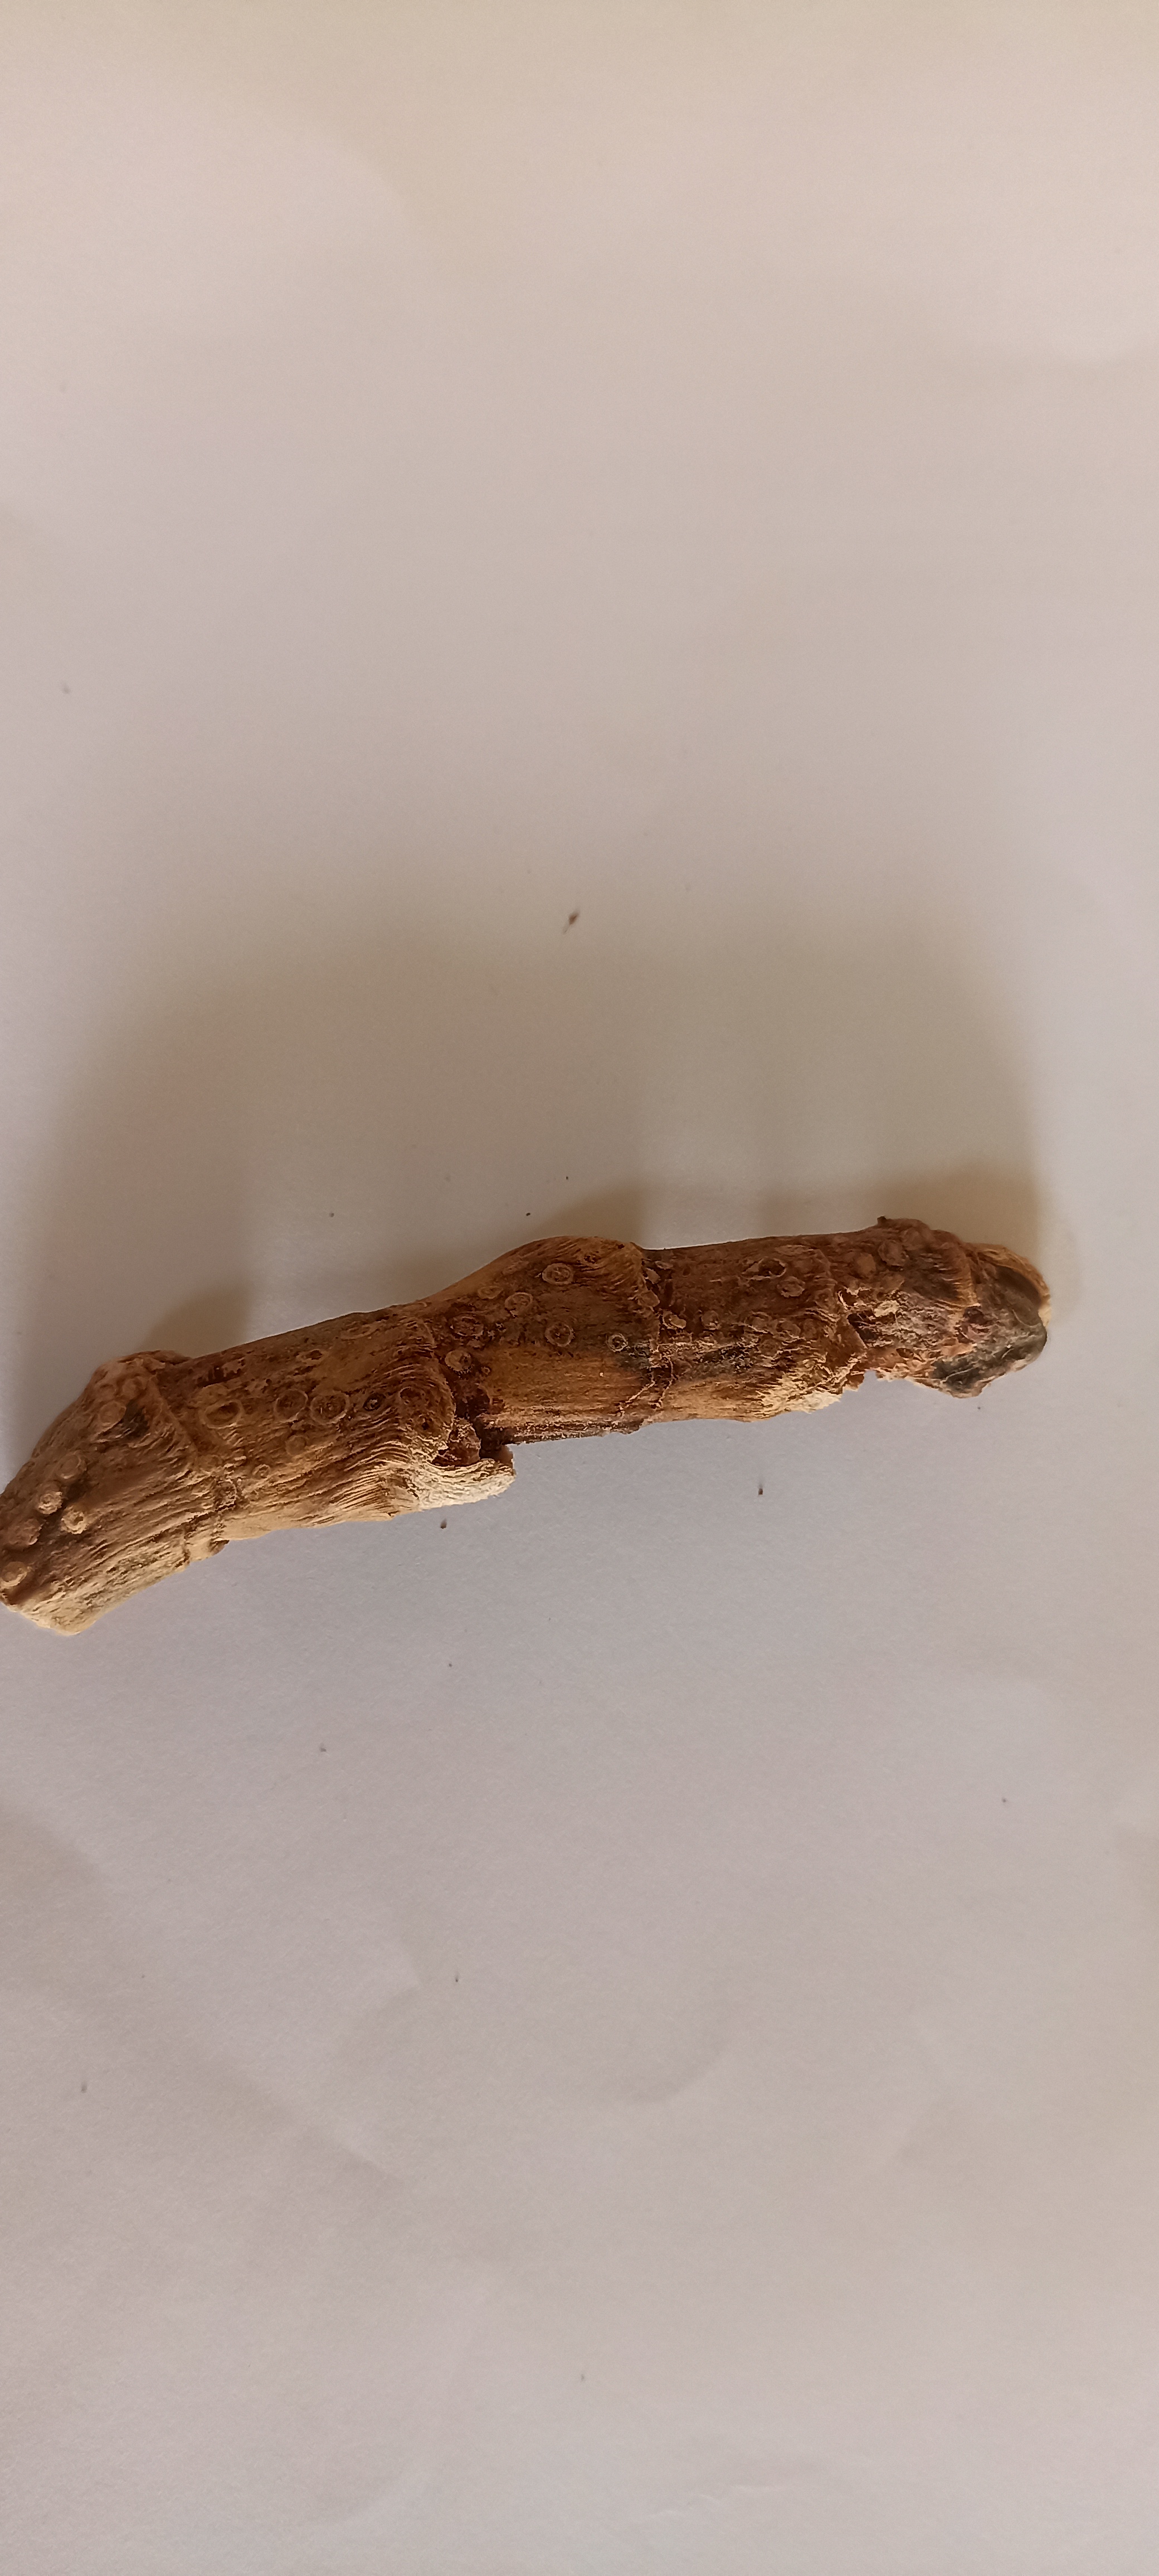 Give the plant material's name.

vekhand
